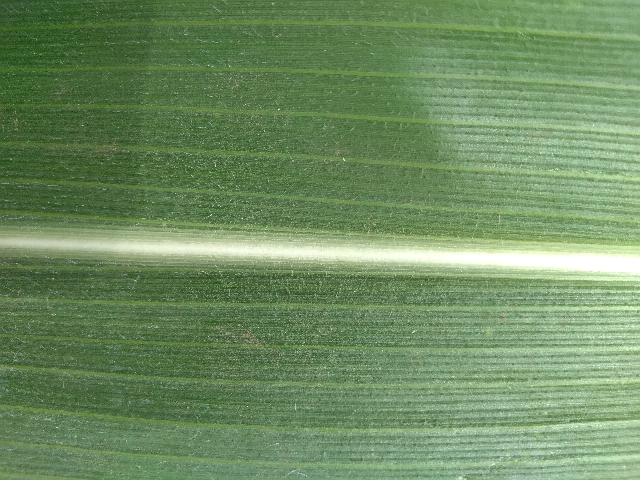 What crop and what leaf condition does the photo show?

maize, healthy
